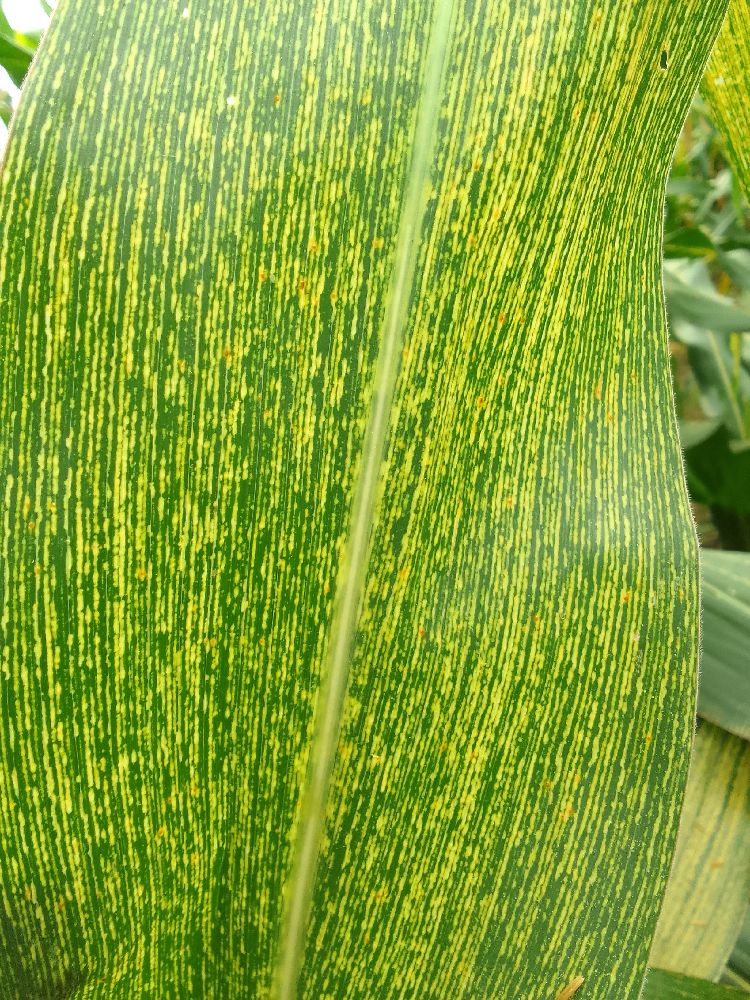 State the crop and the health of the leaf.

maize, maize streak virus
